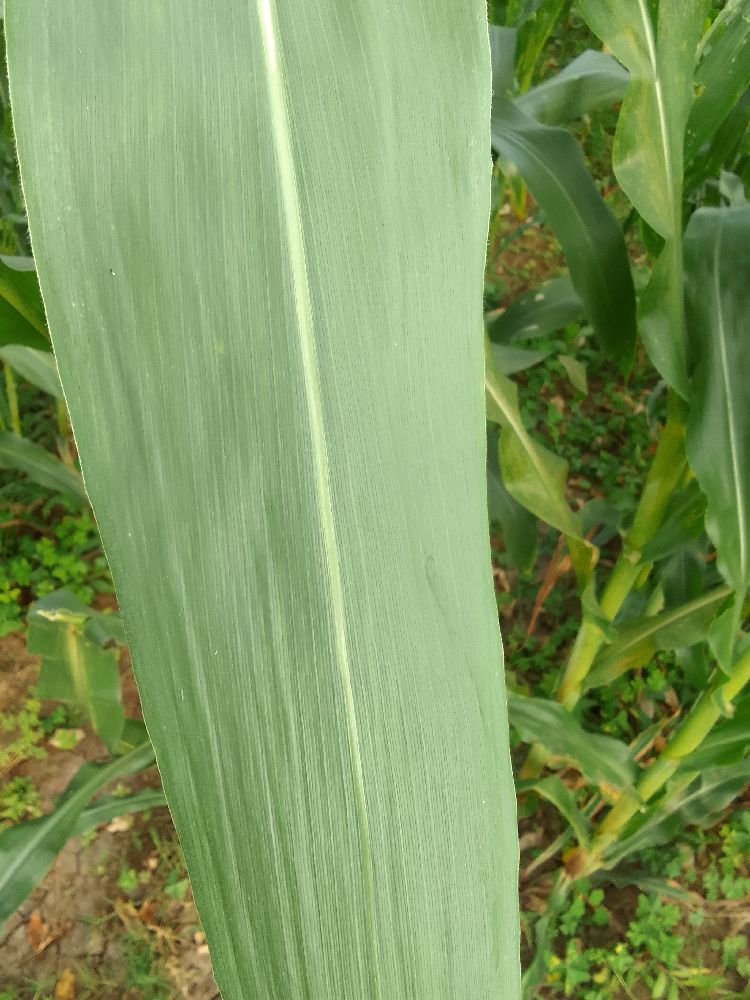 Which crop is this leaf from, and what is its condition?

maize, healthy
